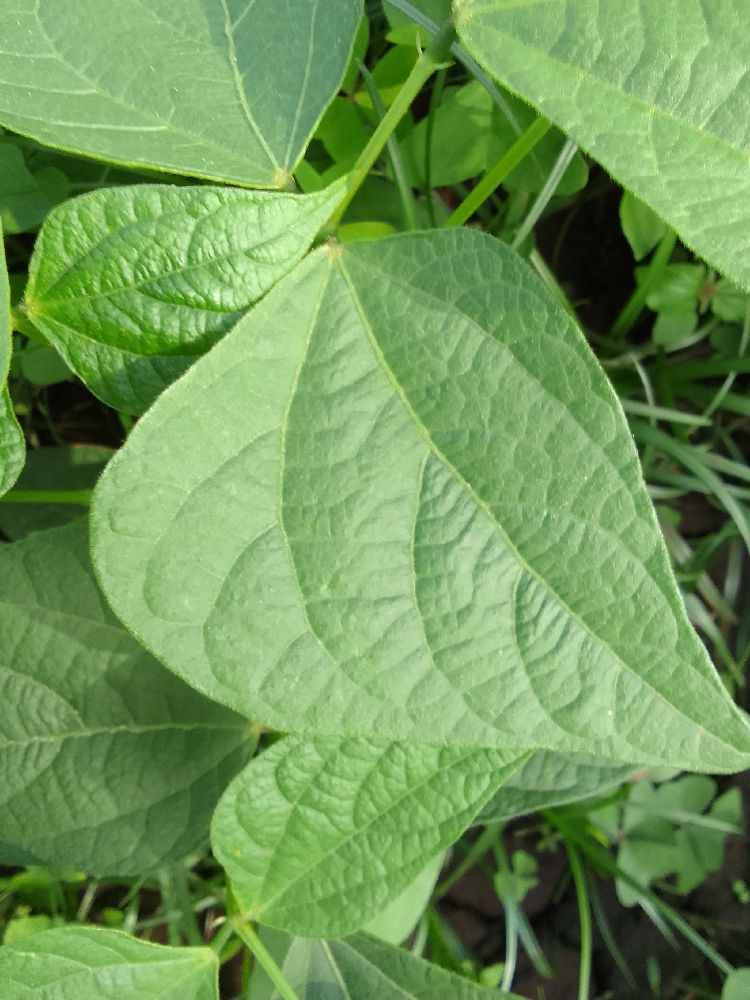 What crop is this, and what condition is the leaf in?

common bean, healthy
